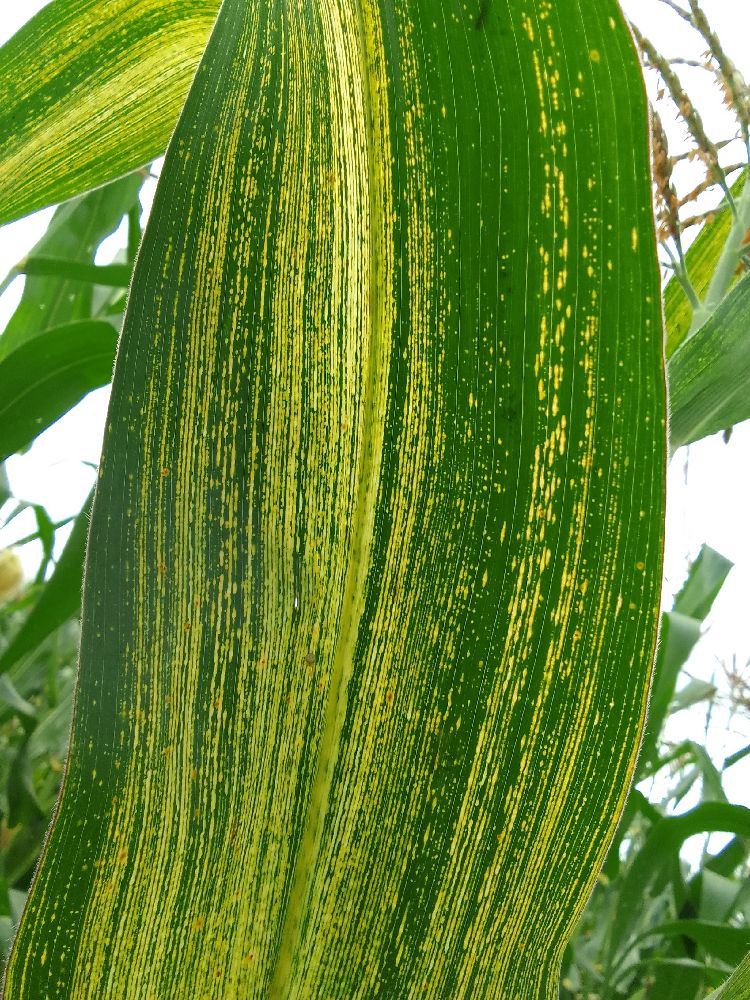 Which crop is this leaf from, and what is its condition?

maize, maize streak virus
